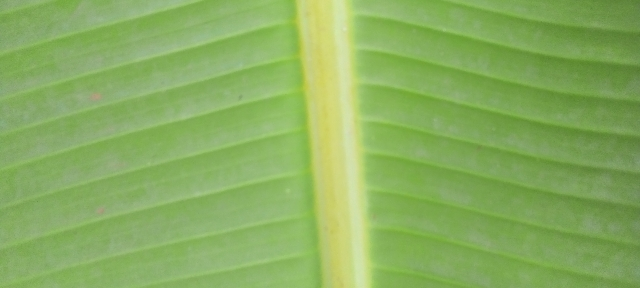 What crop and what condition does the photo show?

banana, healthy
